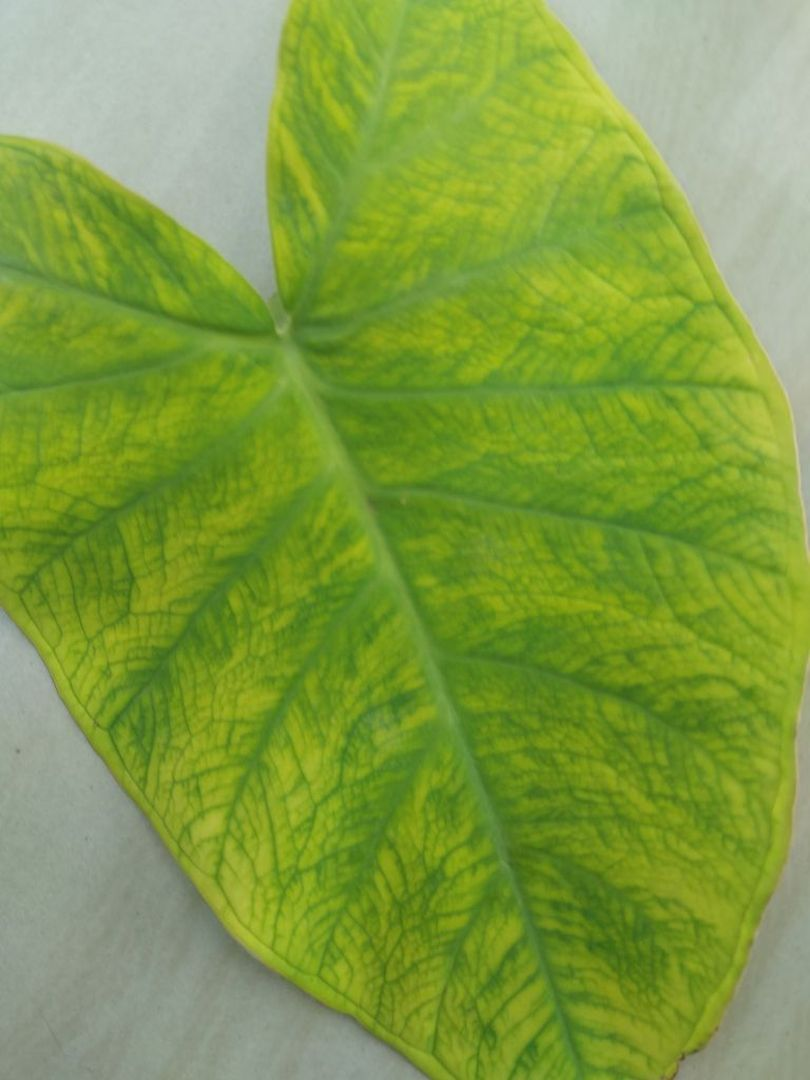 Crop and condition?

taro, mosaic
